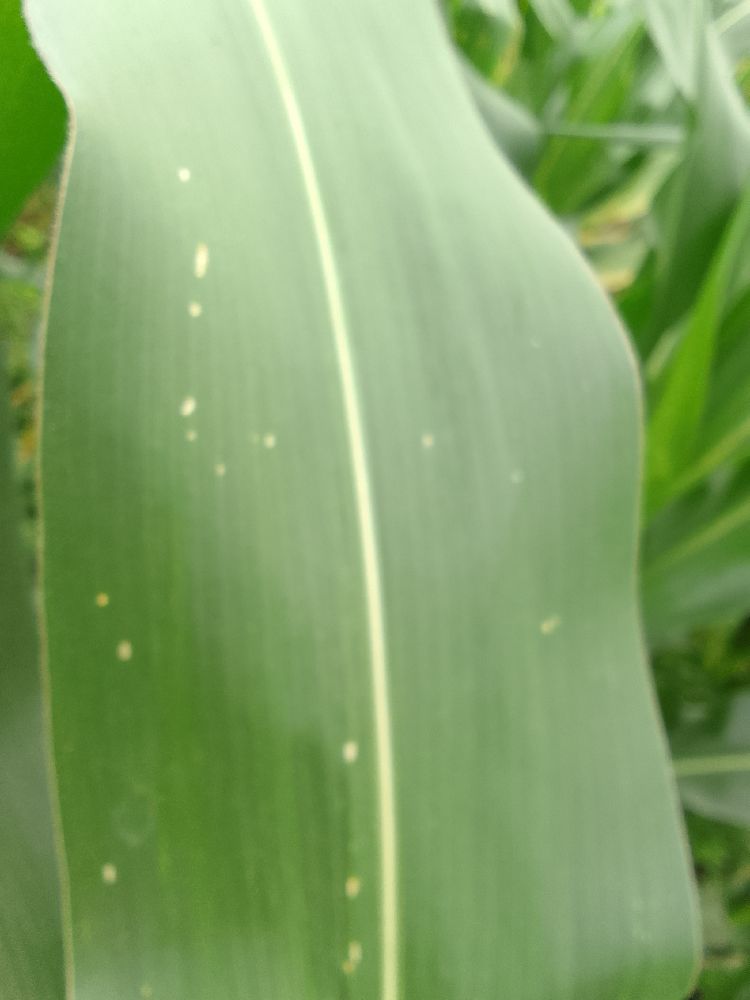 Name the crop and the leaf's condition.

maize, healthy
